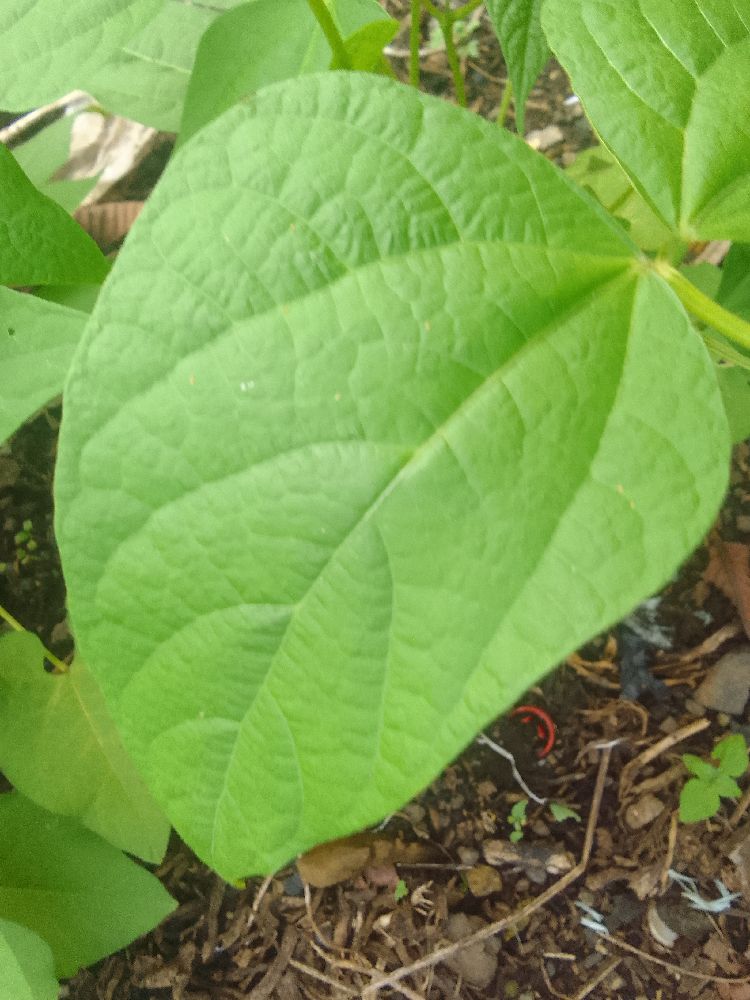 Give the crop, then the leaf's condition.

common bean, healthy
